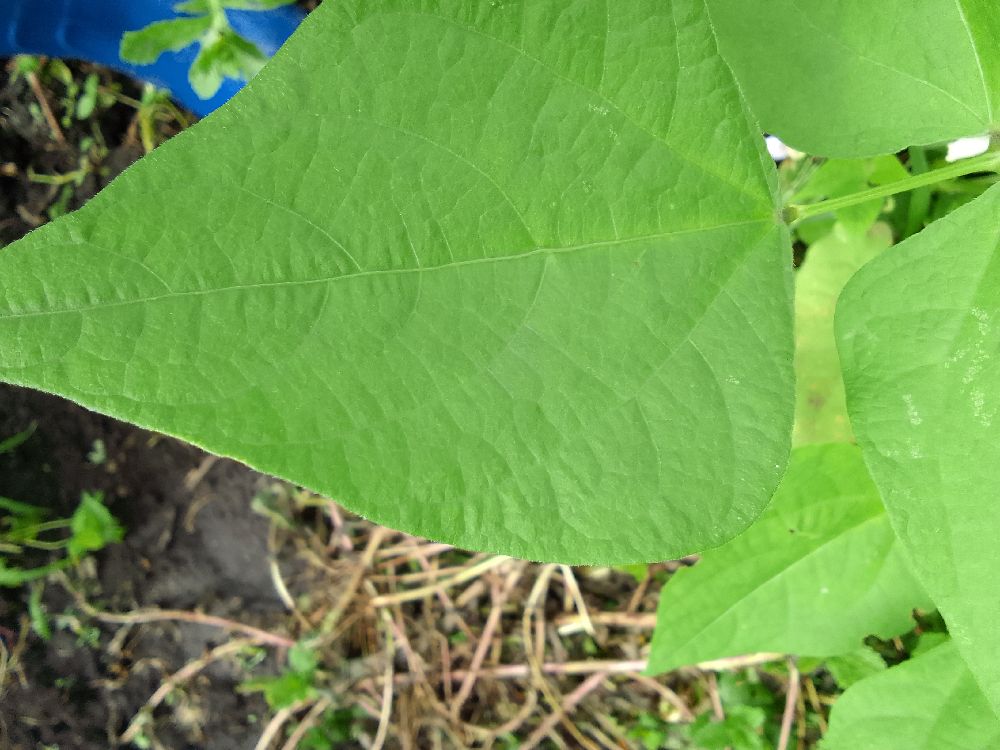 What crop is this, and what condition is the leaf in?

common bean, healthy
